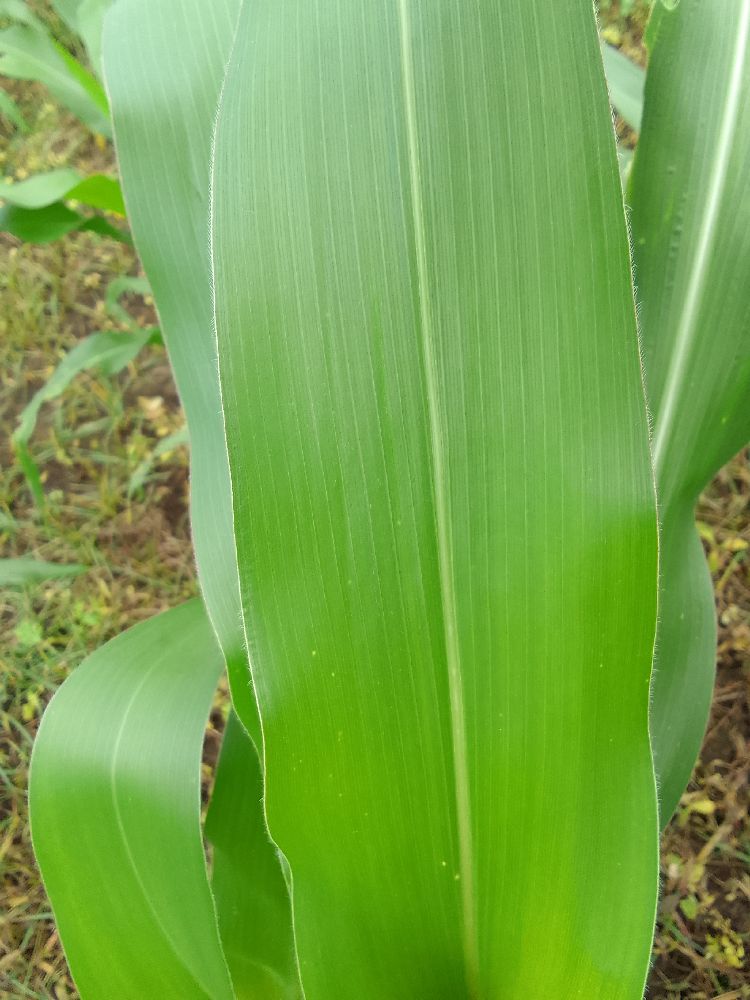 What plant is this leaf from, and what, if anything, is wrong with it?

maize, healthy
